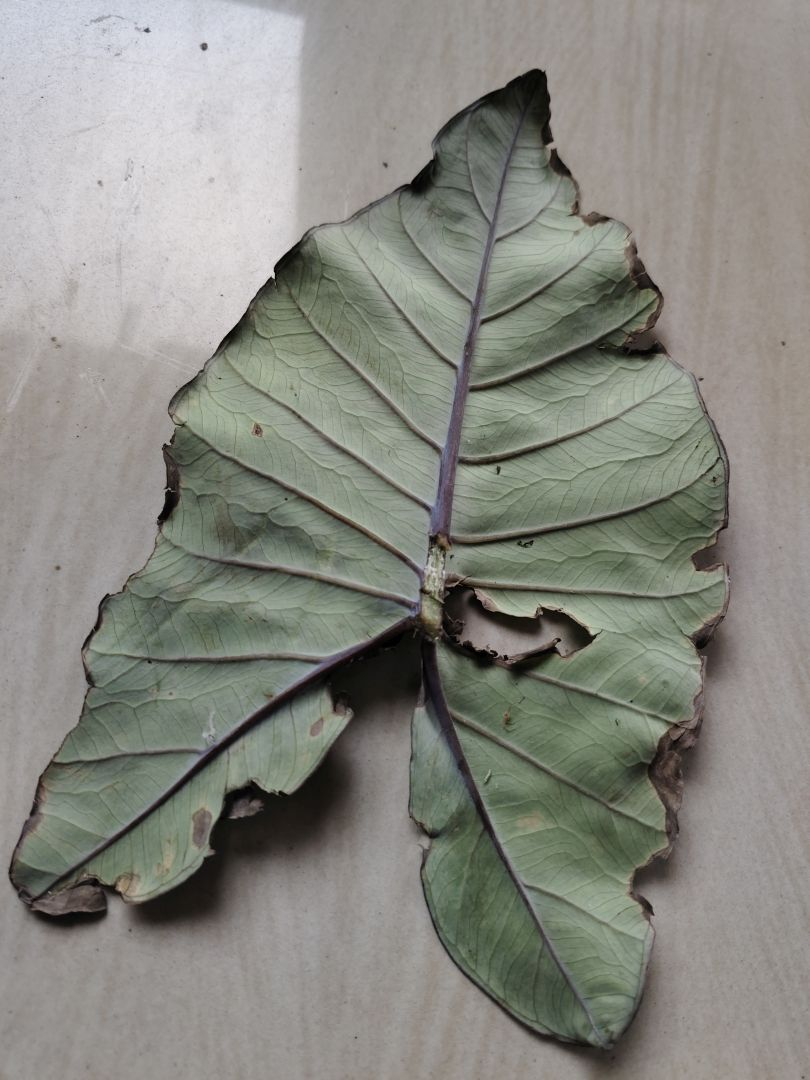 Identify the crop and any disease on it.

taro, leaf blight
